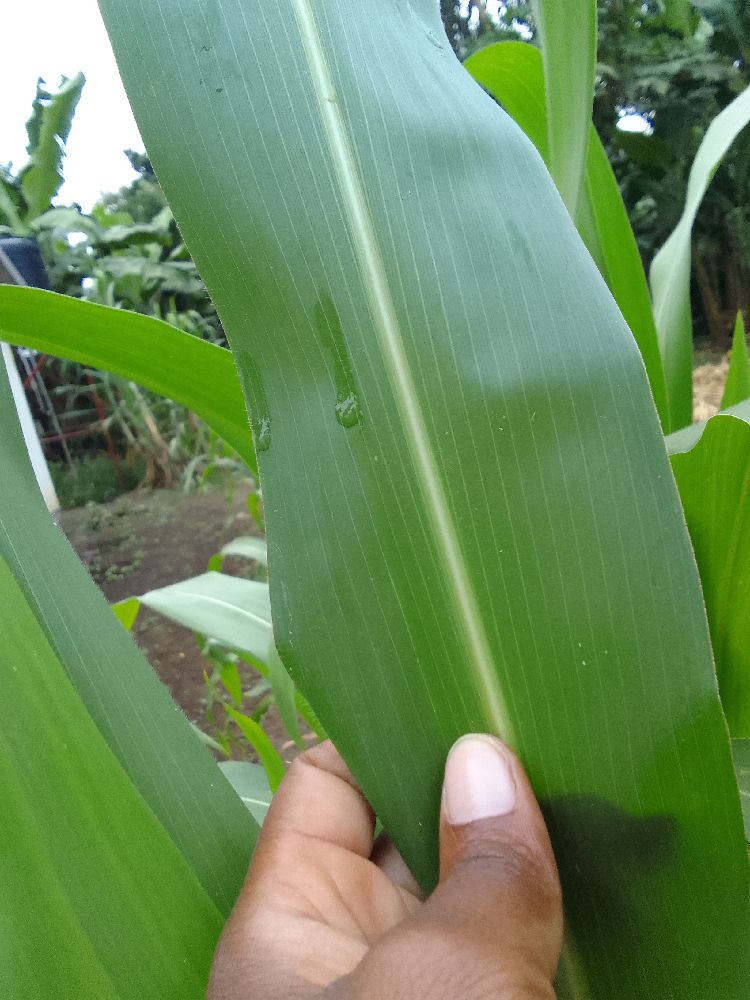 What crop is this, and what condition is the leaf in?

maize, healthy
